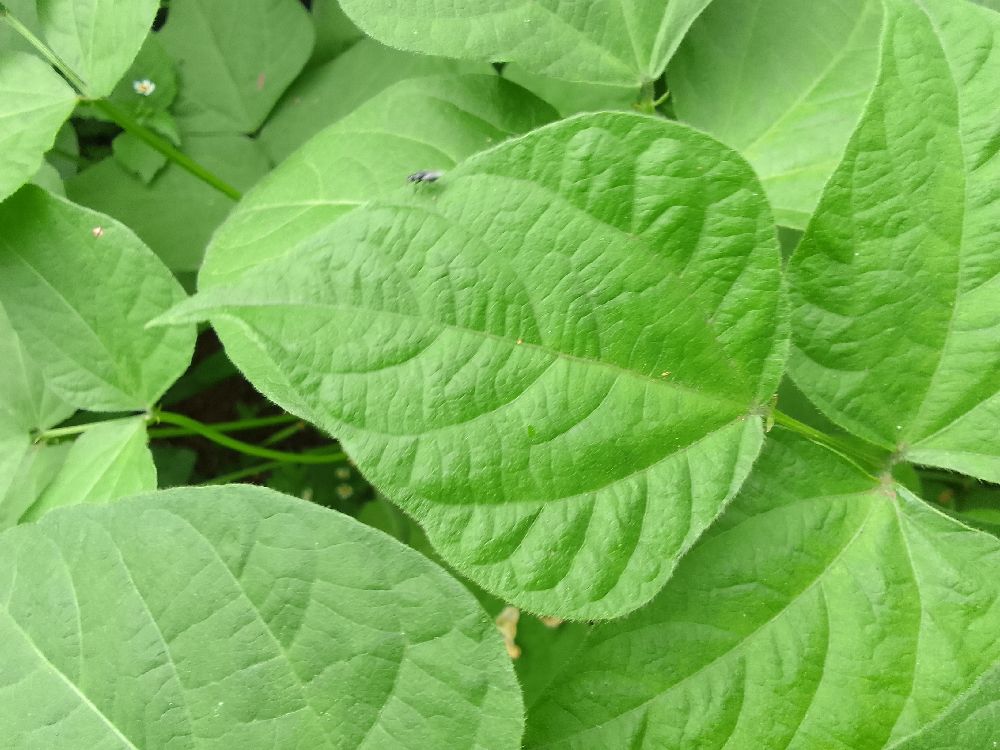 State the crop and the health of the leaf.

common bean, healthy
